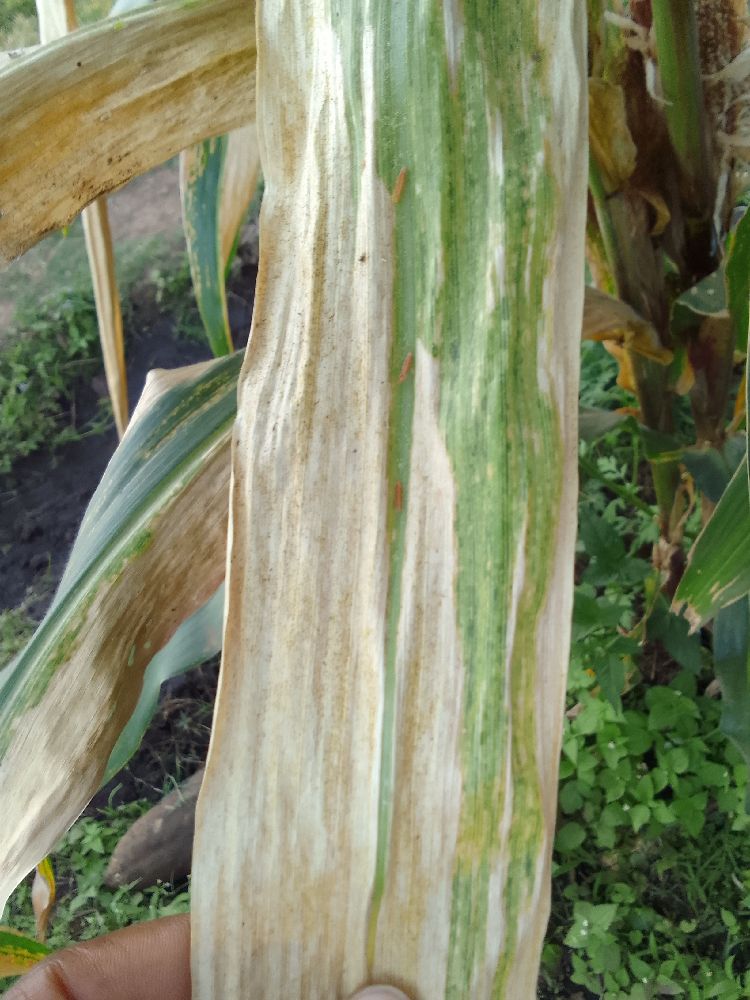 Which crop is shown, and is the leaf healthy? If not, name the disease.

maize, maize lethal necrosis
